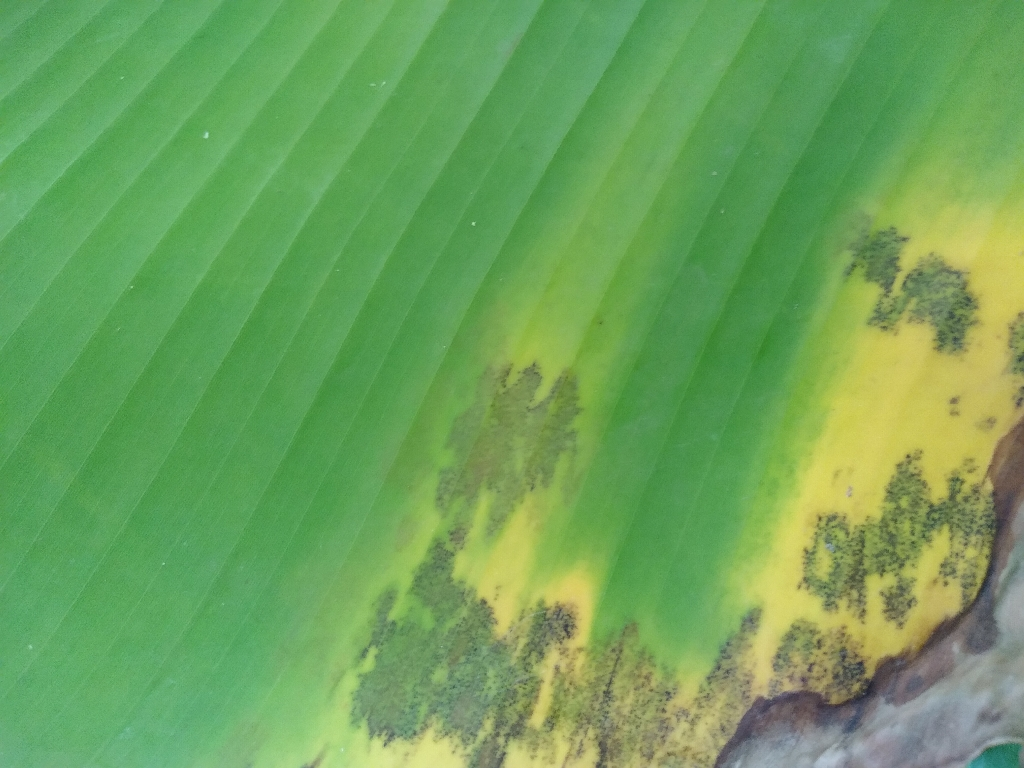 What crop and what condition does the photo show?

banana, black sigatoka
